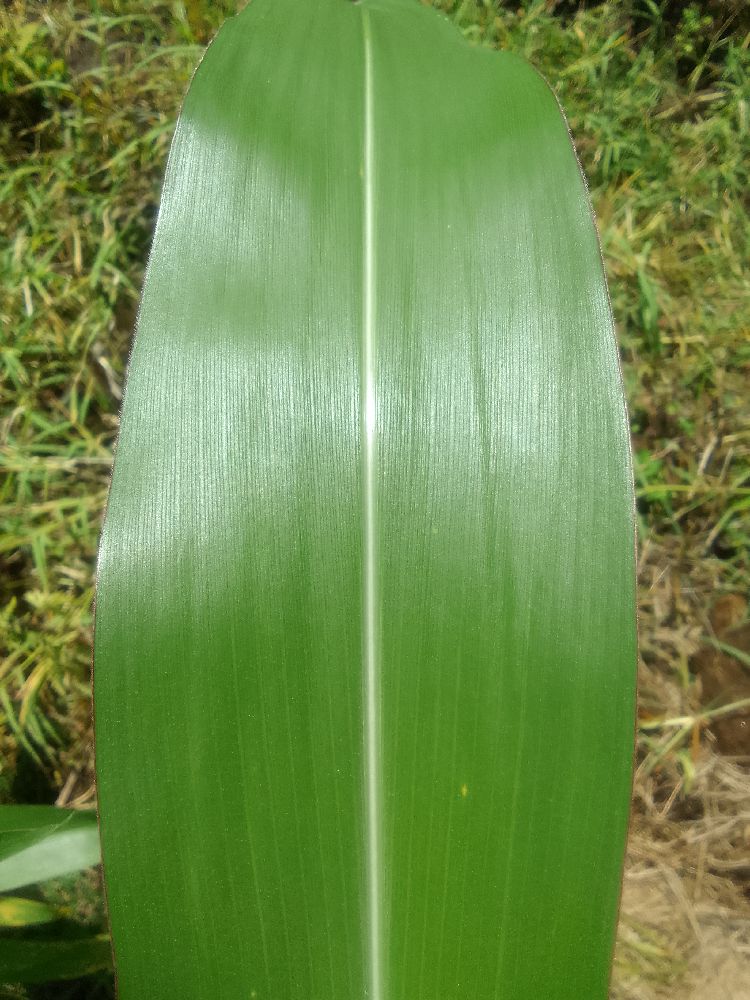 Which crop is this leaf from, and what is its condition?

maize, healthy
